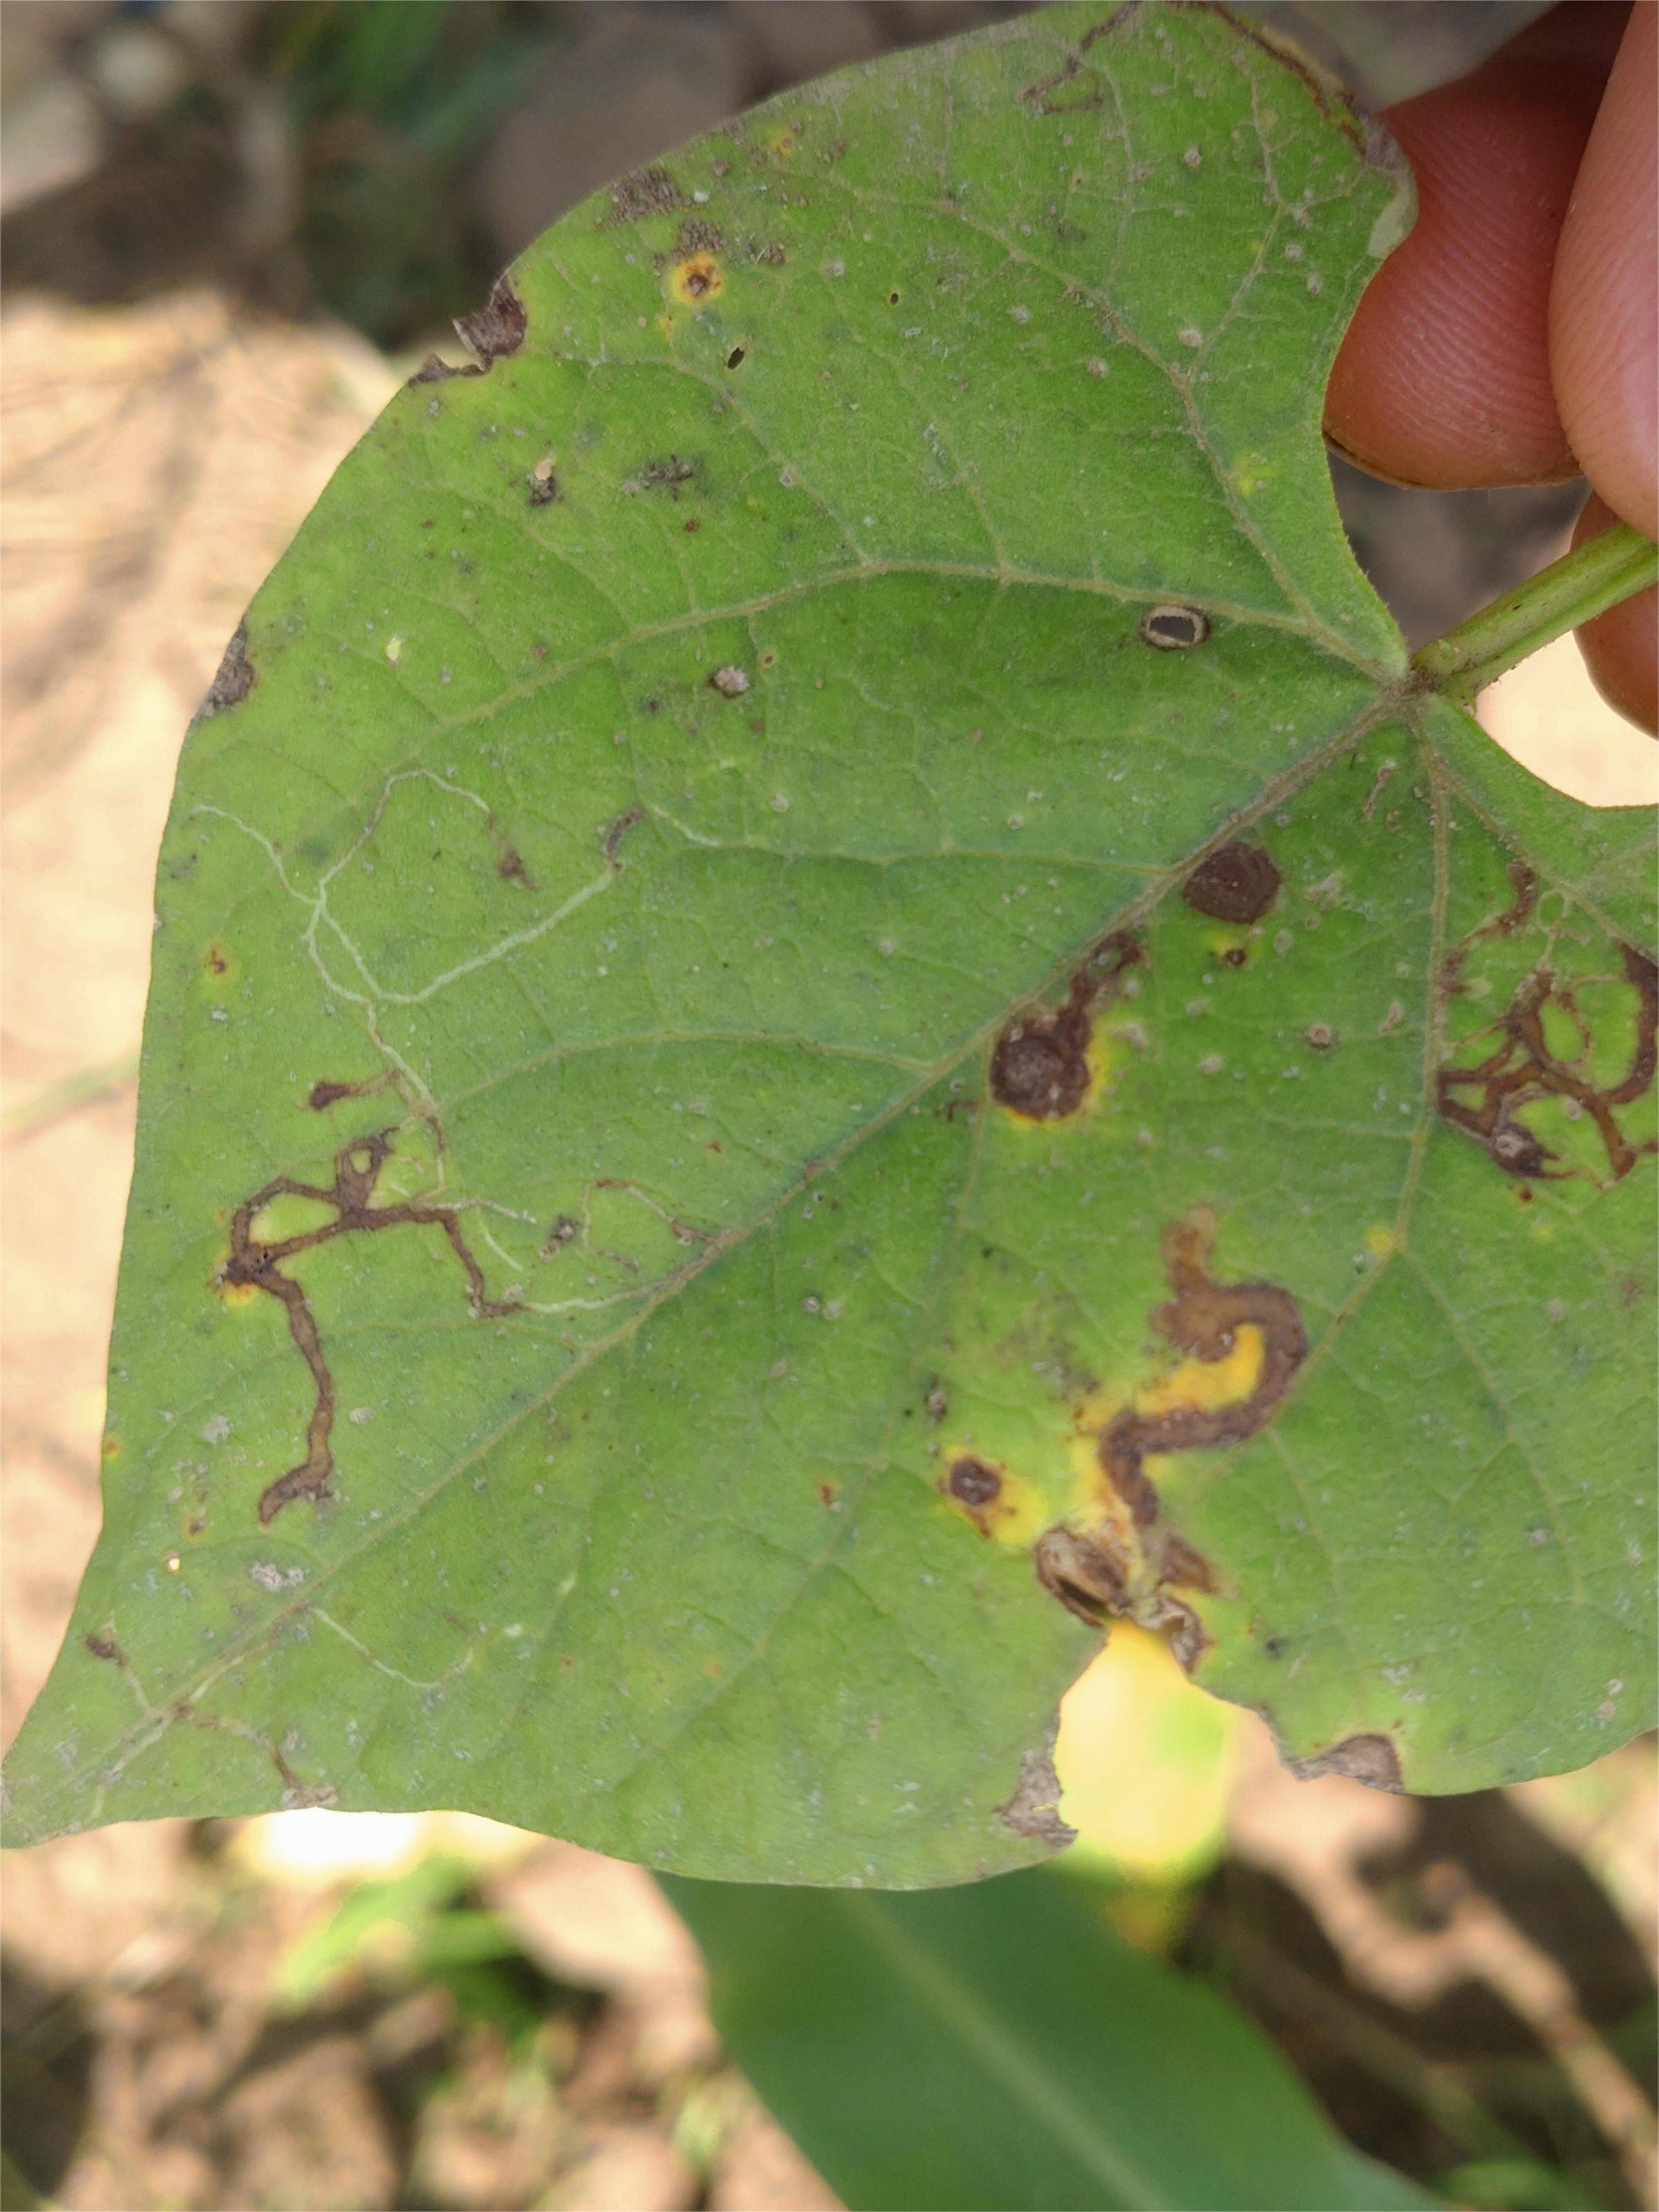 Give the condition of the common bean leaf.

anthracnose
